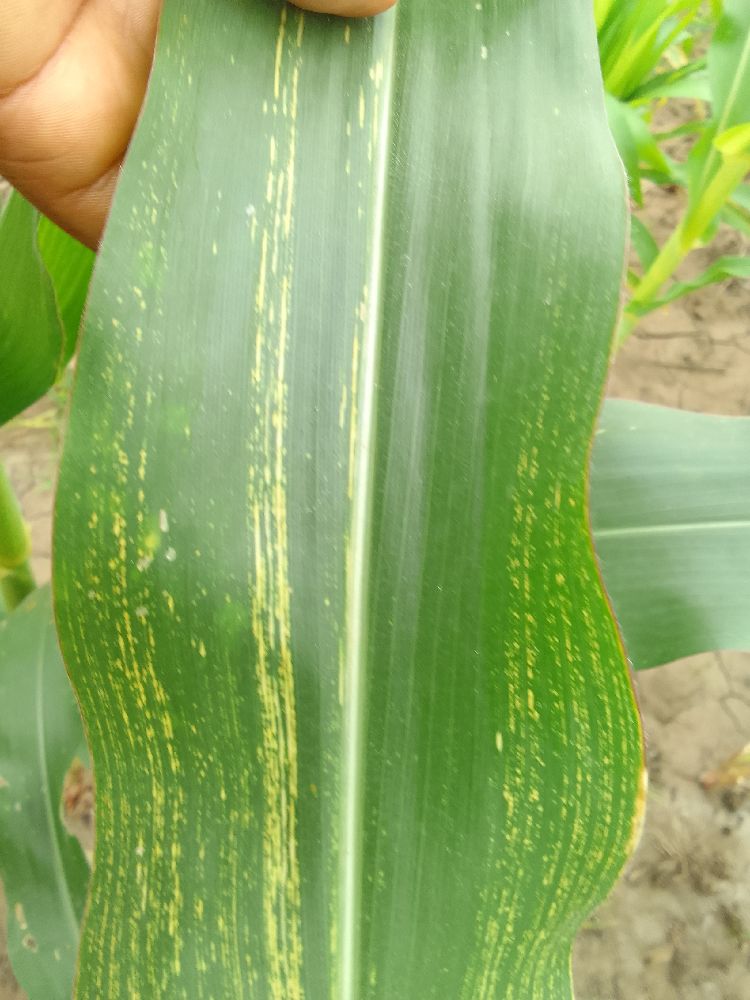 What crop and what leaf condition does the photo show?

maize, maize streak virus
